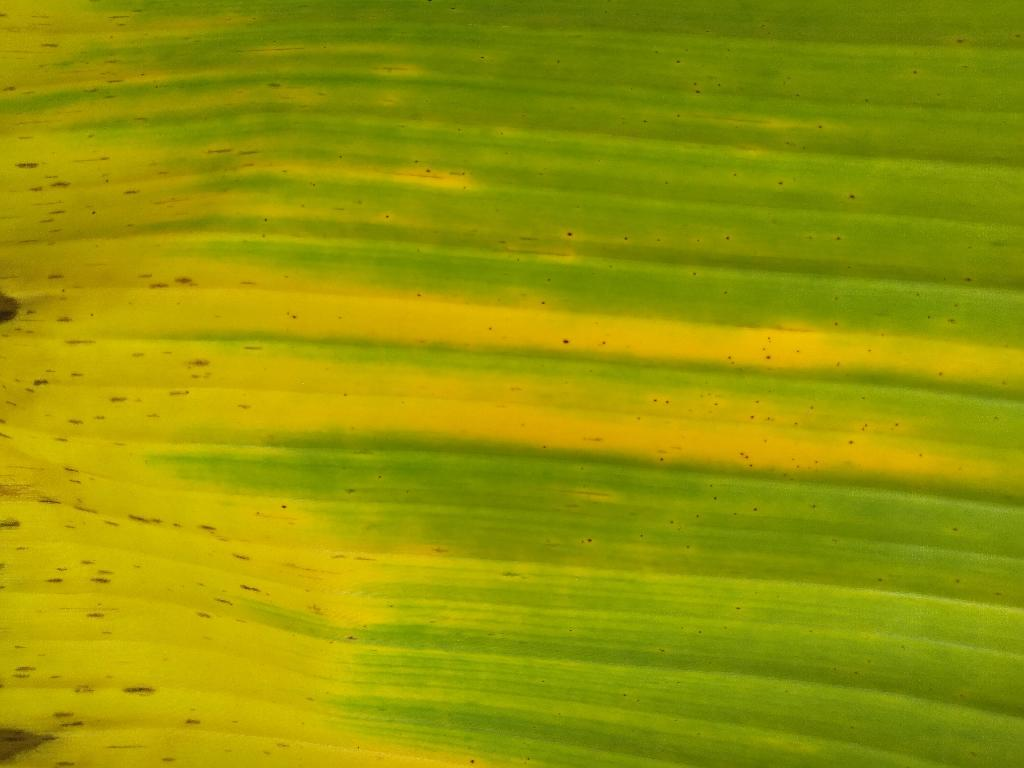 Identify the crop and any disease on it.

banana, fusarium wilt race 1
